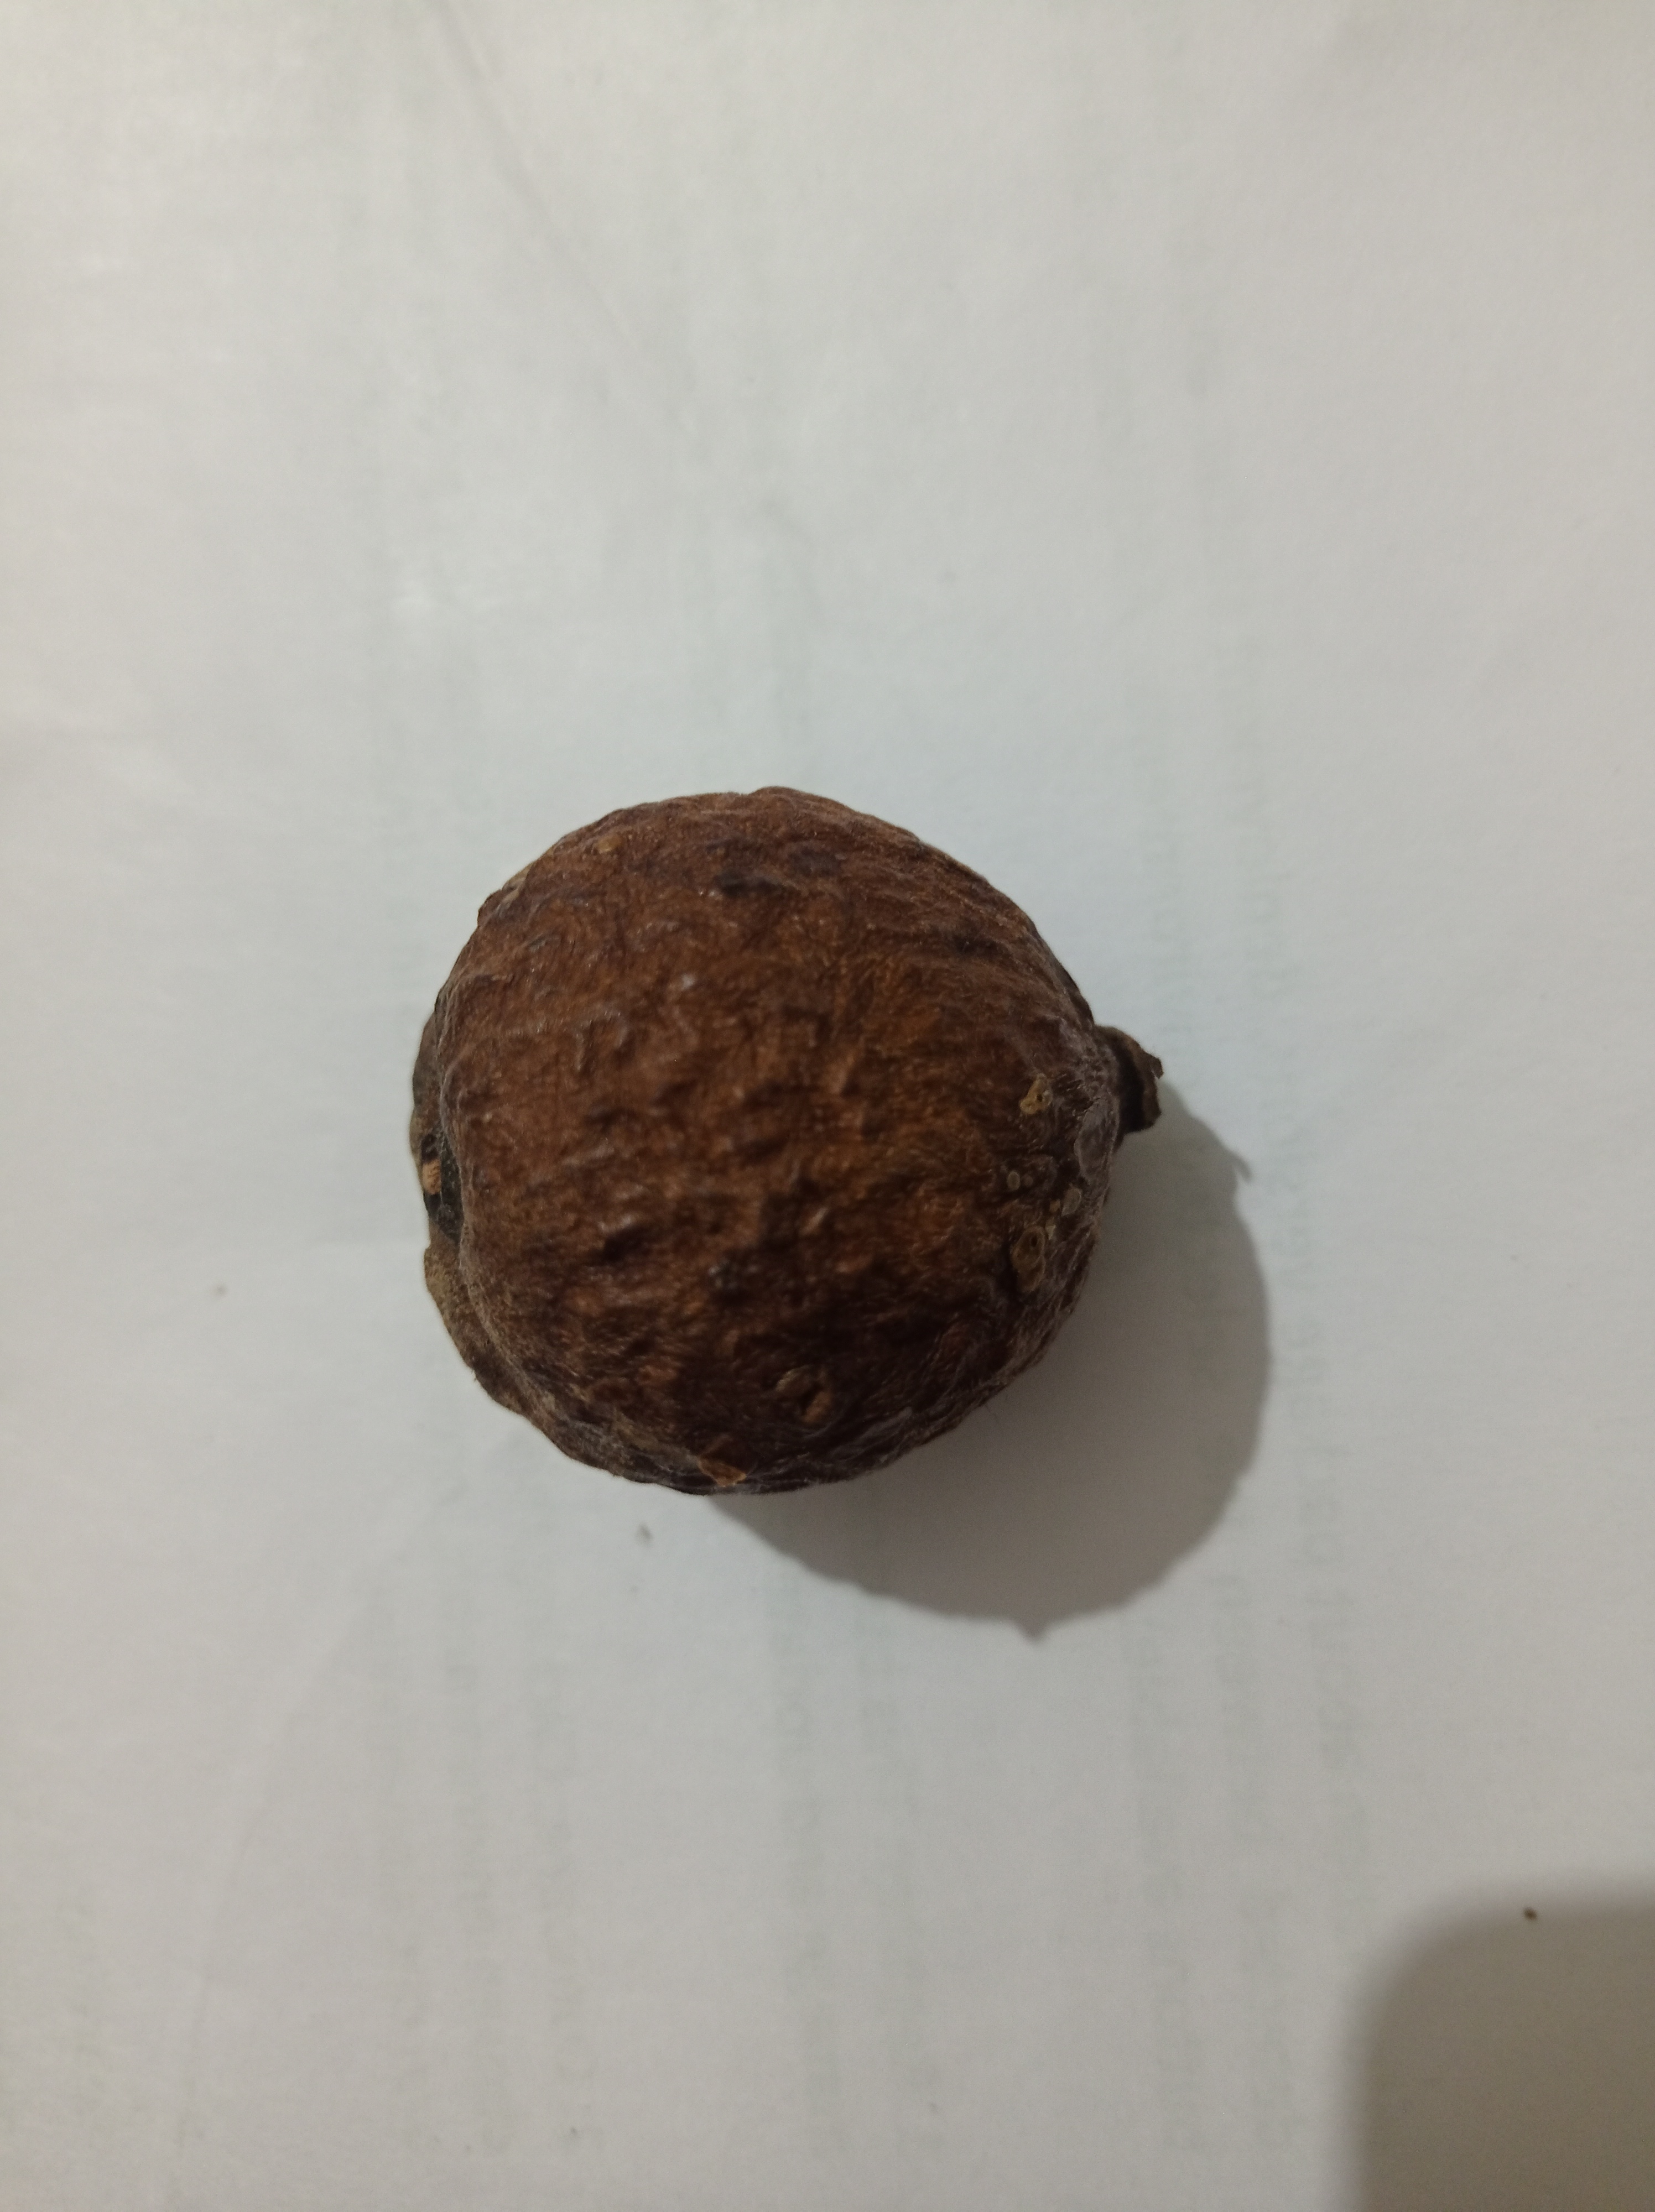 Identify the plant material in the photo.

madanphal
